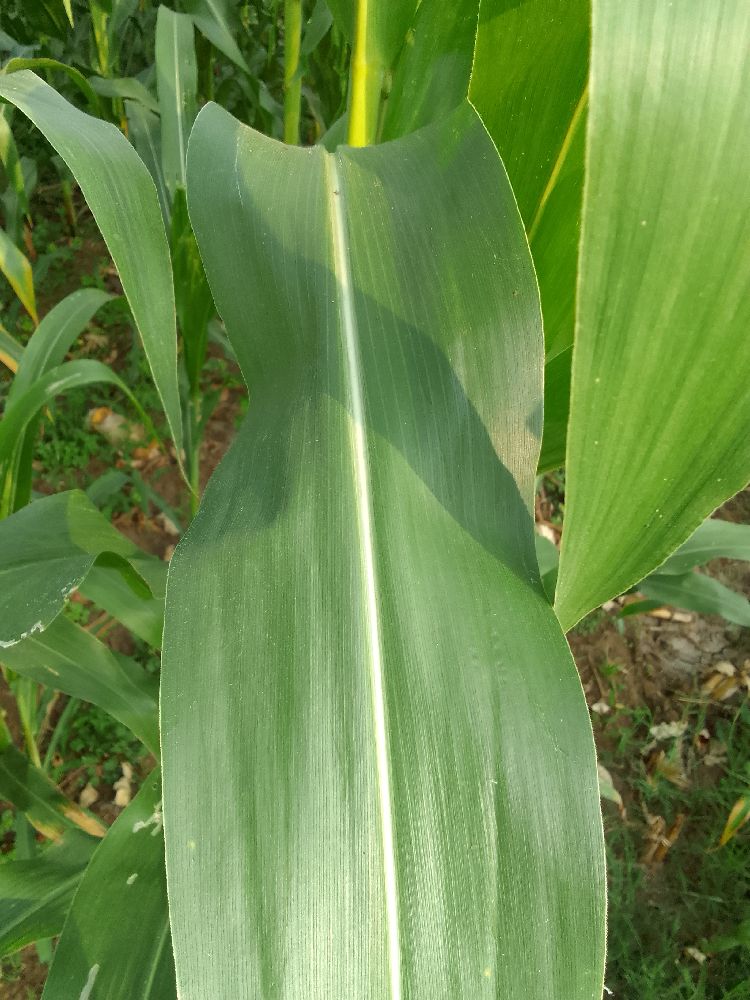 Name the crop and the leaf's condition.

maize, healthy
